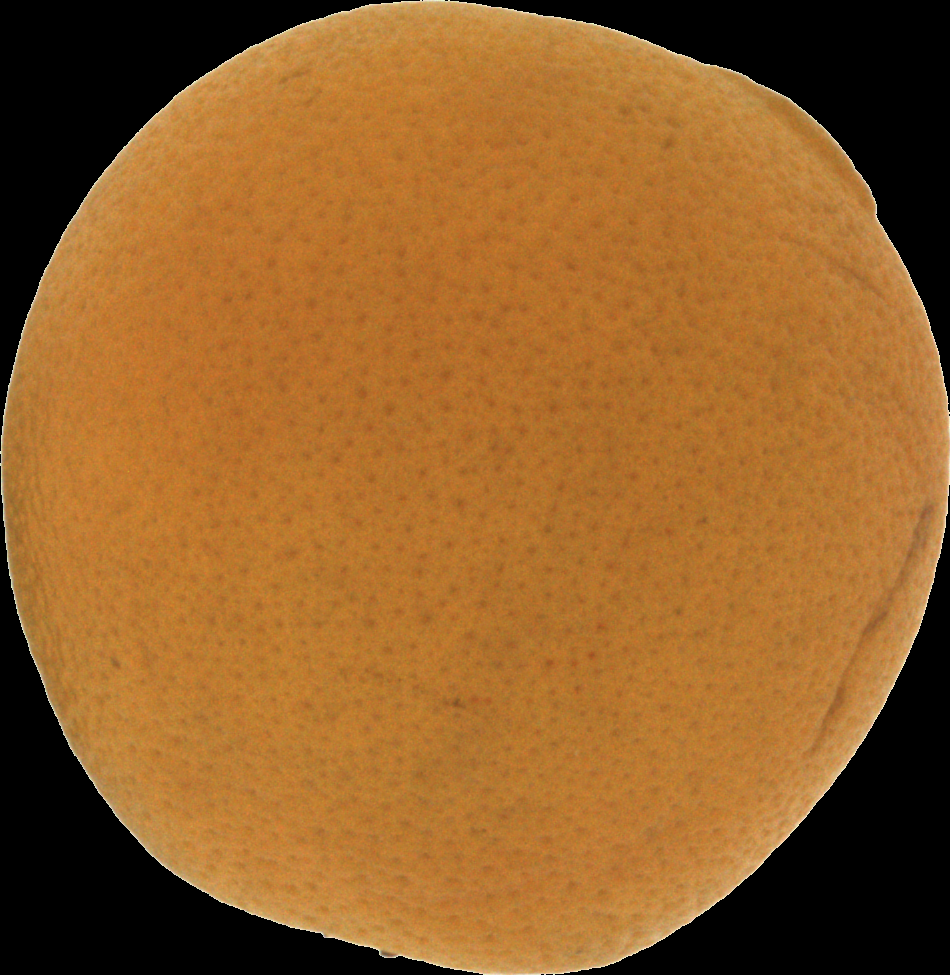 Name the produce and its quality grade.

orange, bad
